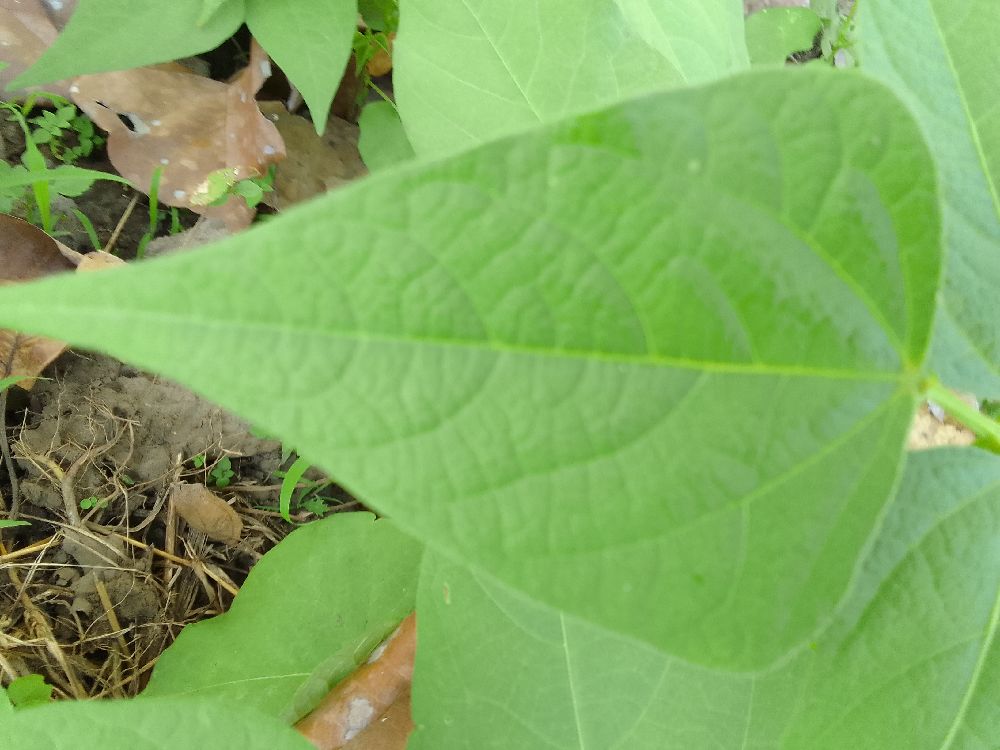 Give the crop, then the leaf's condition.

common bean, healthy
